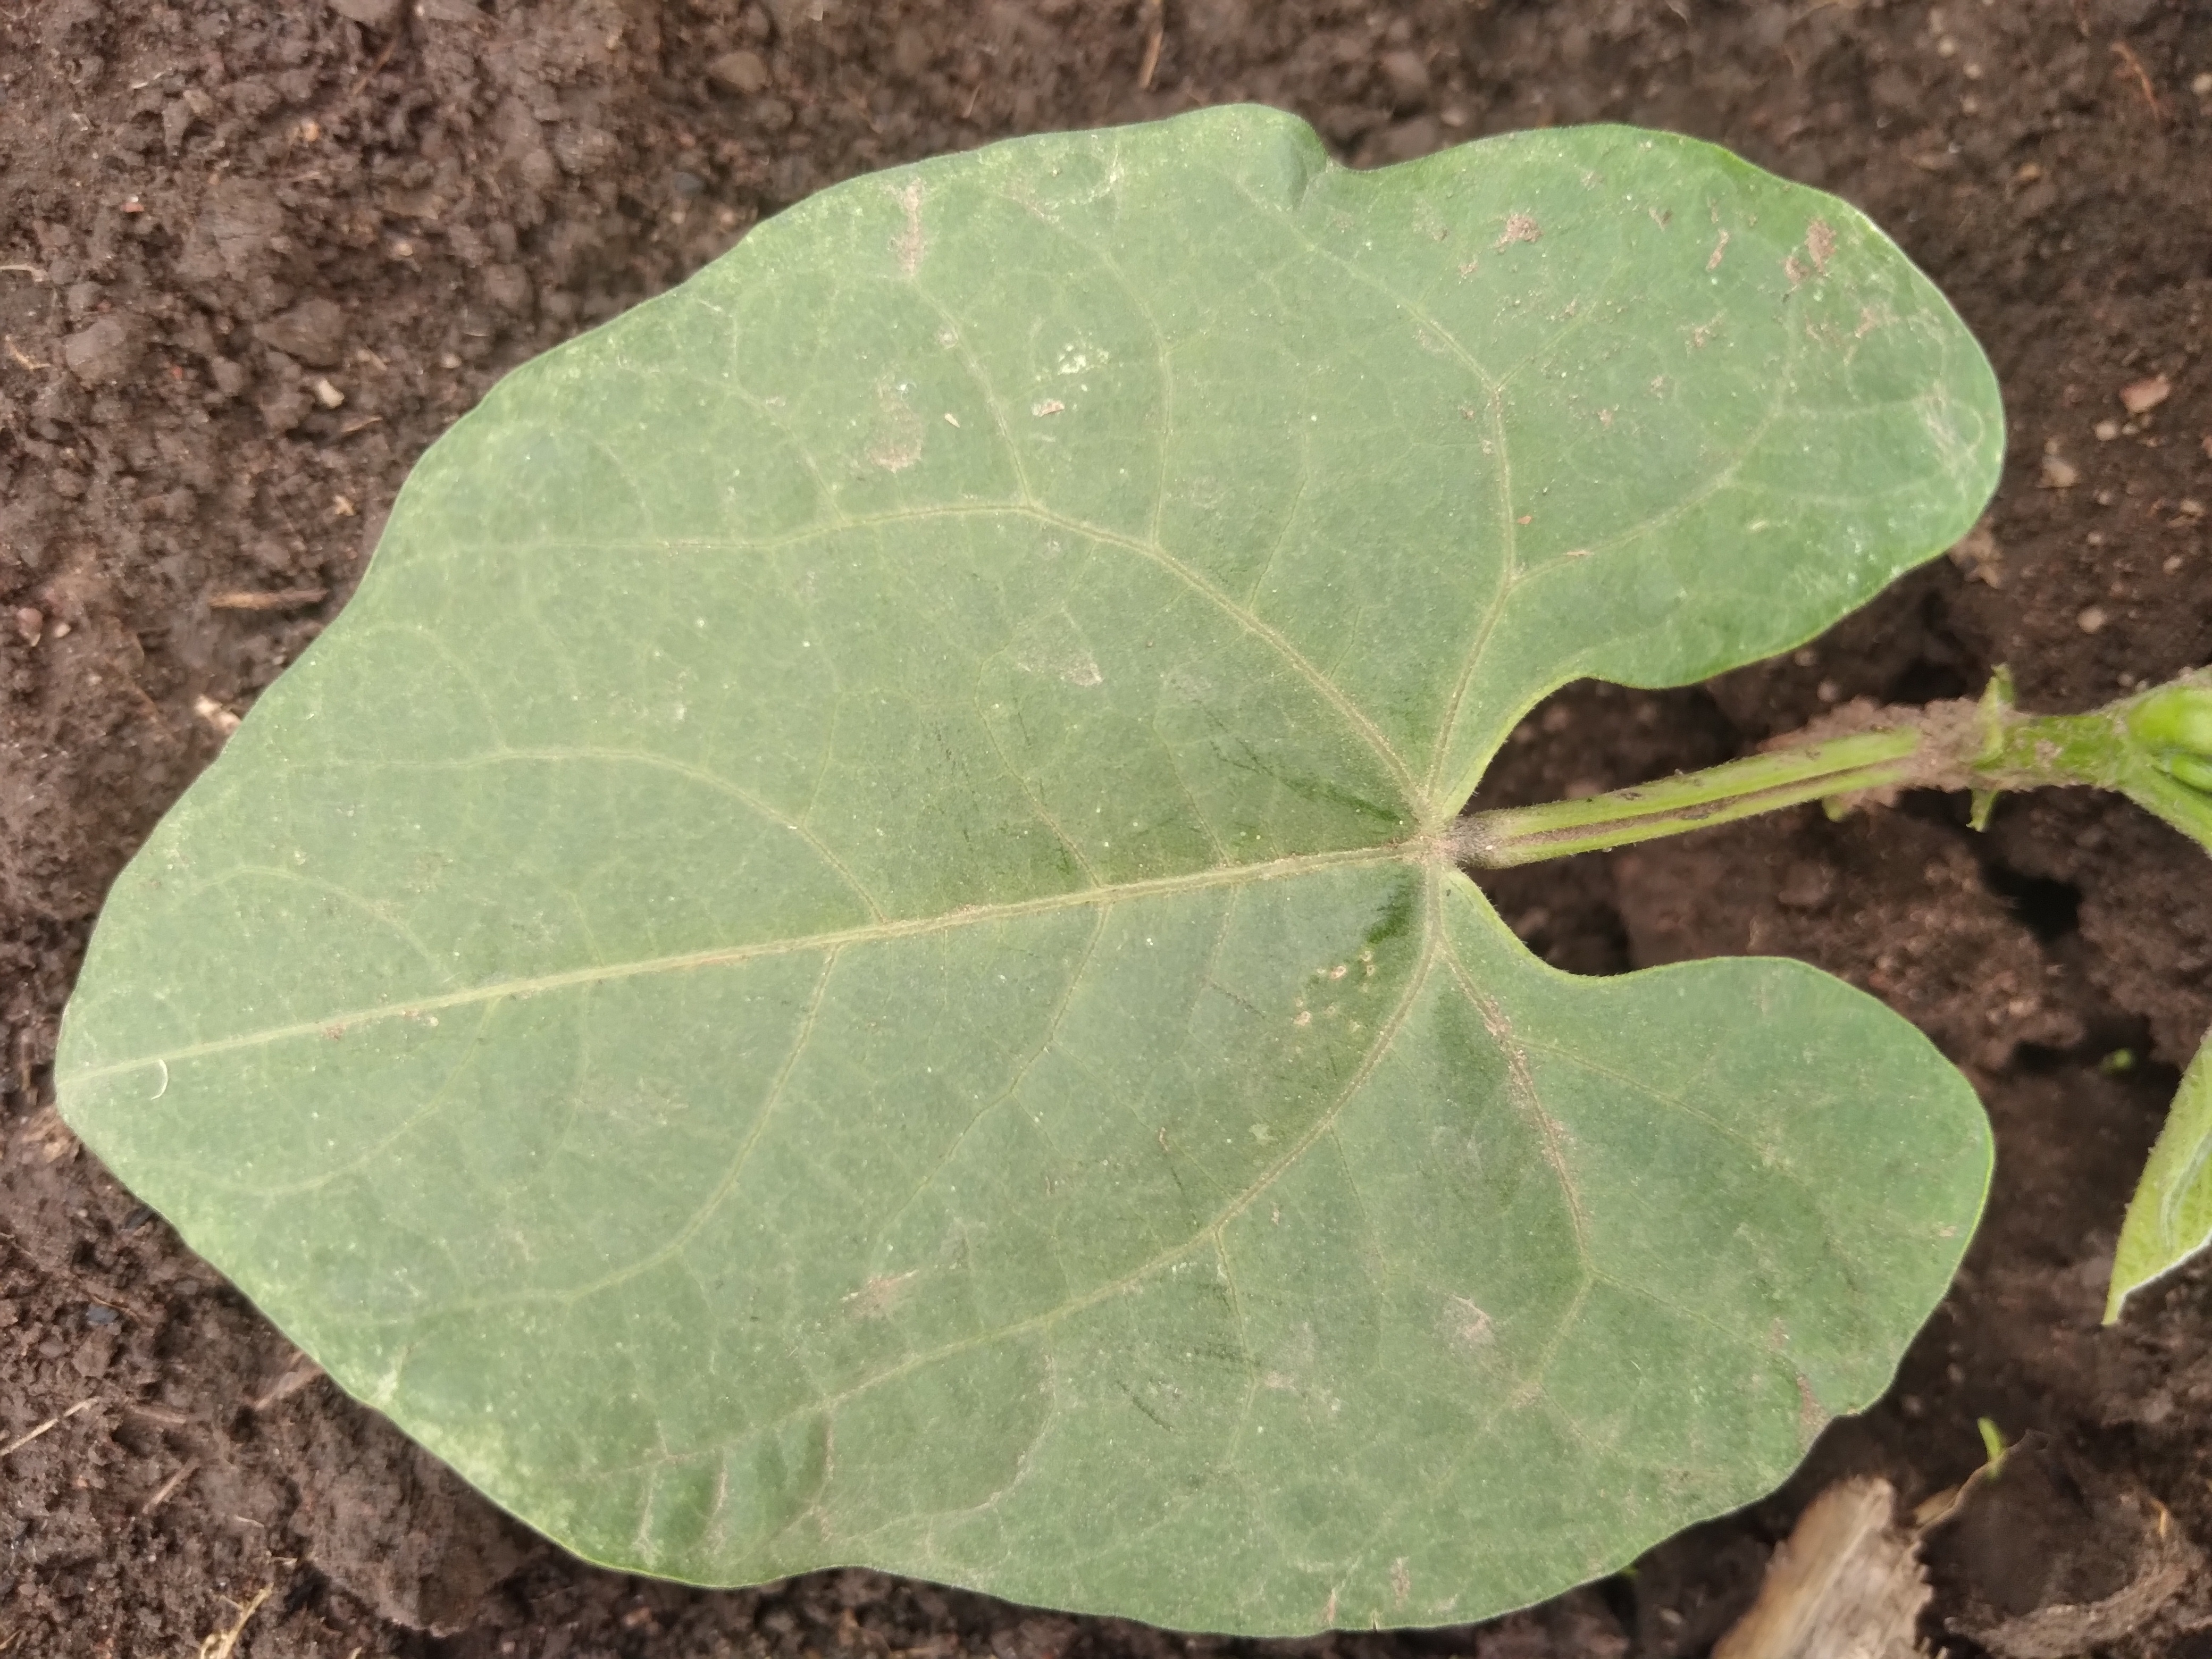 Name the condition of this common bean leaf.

healthy
